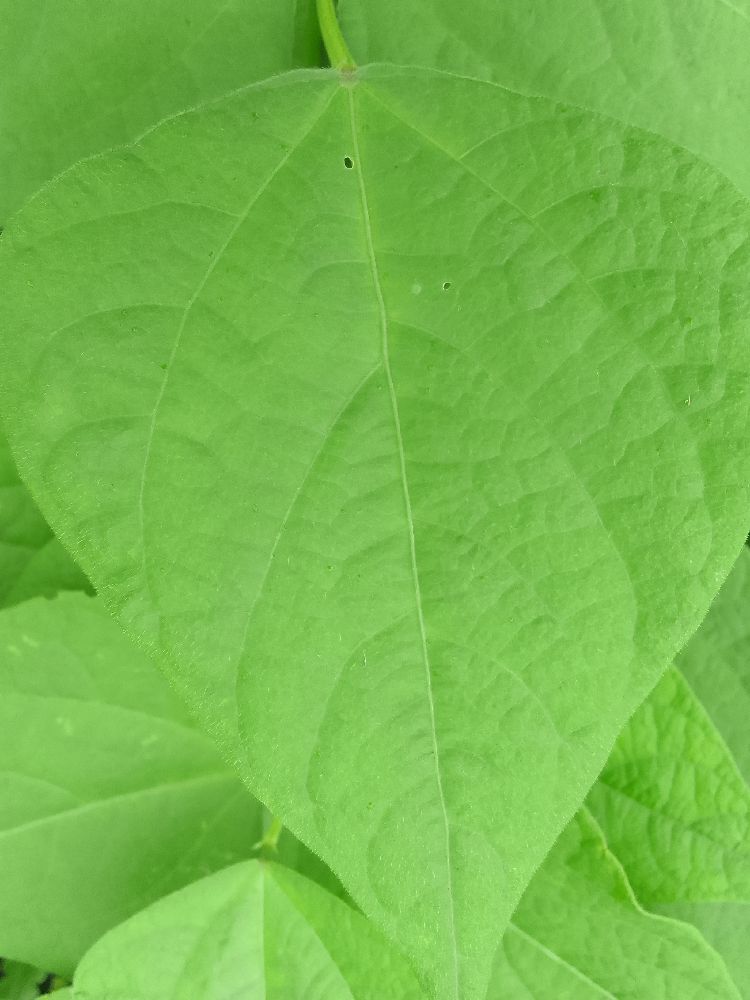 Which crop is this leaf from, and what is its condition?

common bean, healthy
